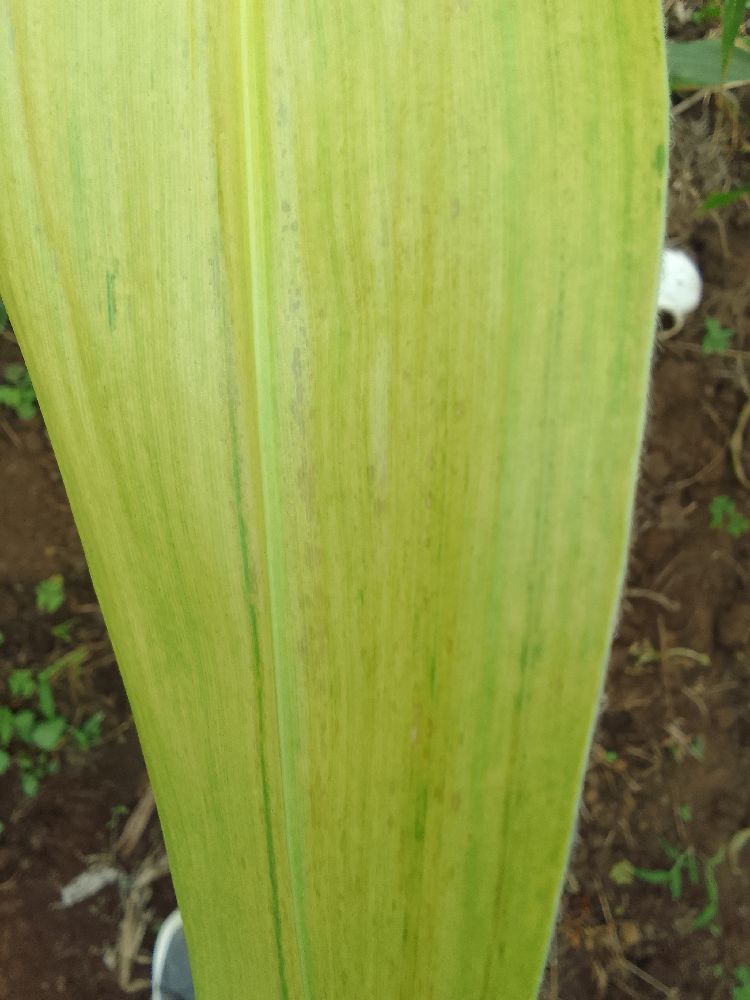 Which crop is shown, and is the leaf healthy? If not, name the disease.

maize, maize lethal necrosis
